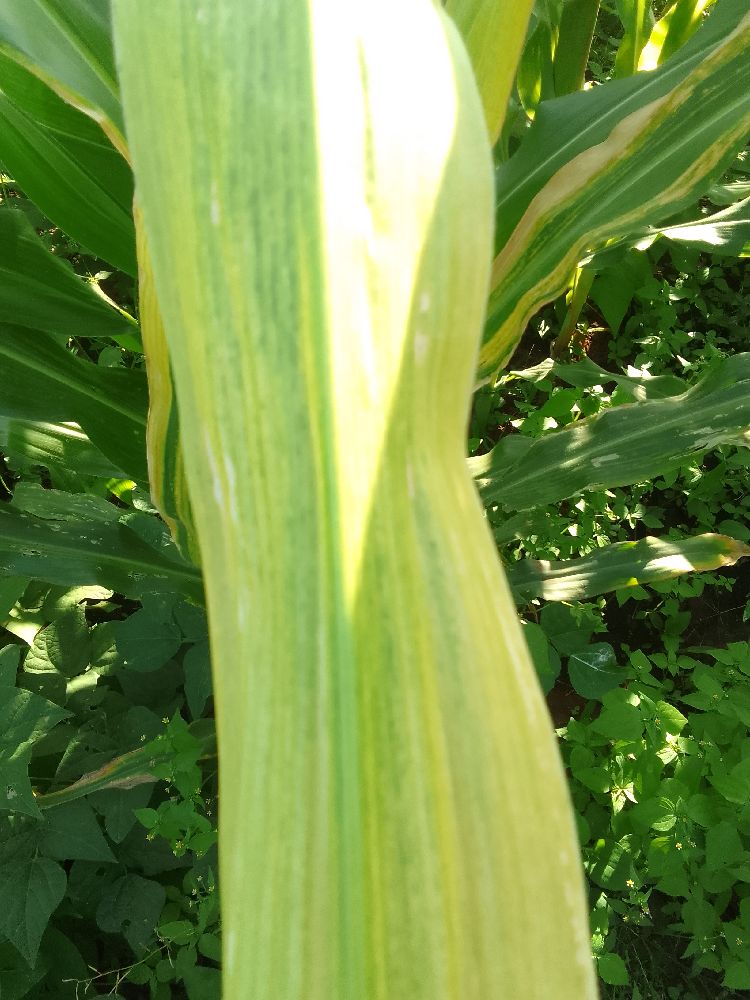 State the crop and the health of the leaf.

maize, maize lethal necrosis
